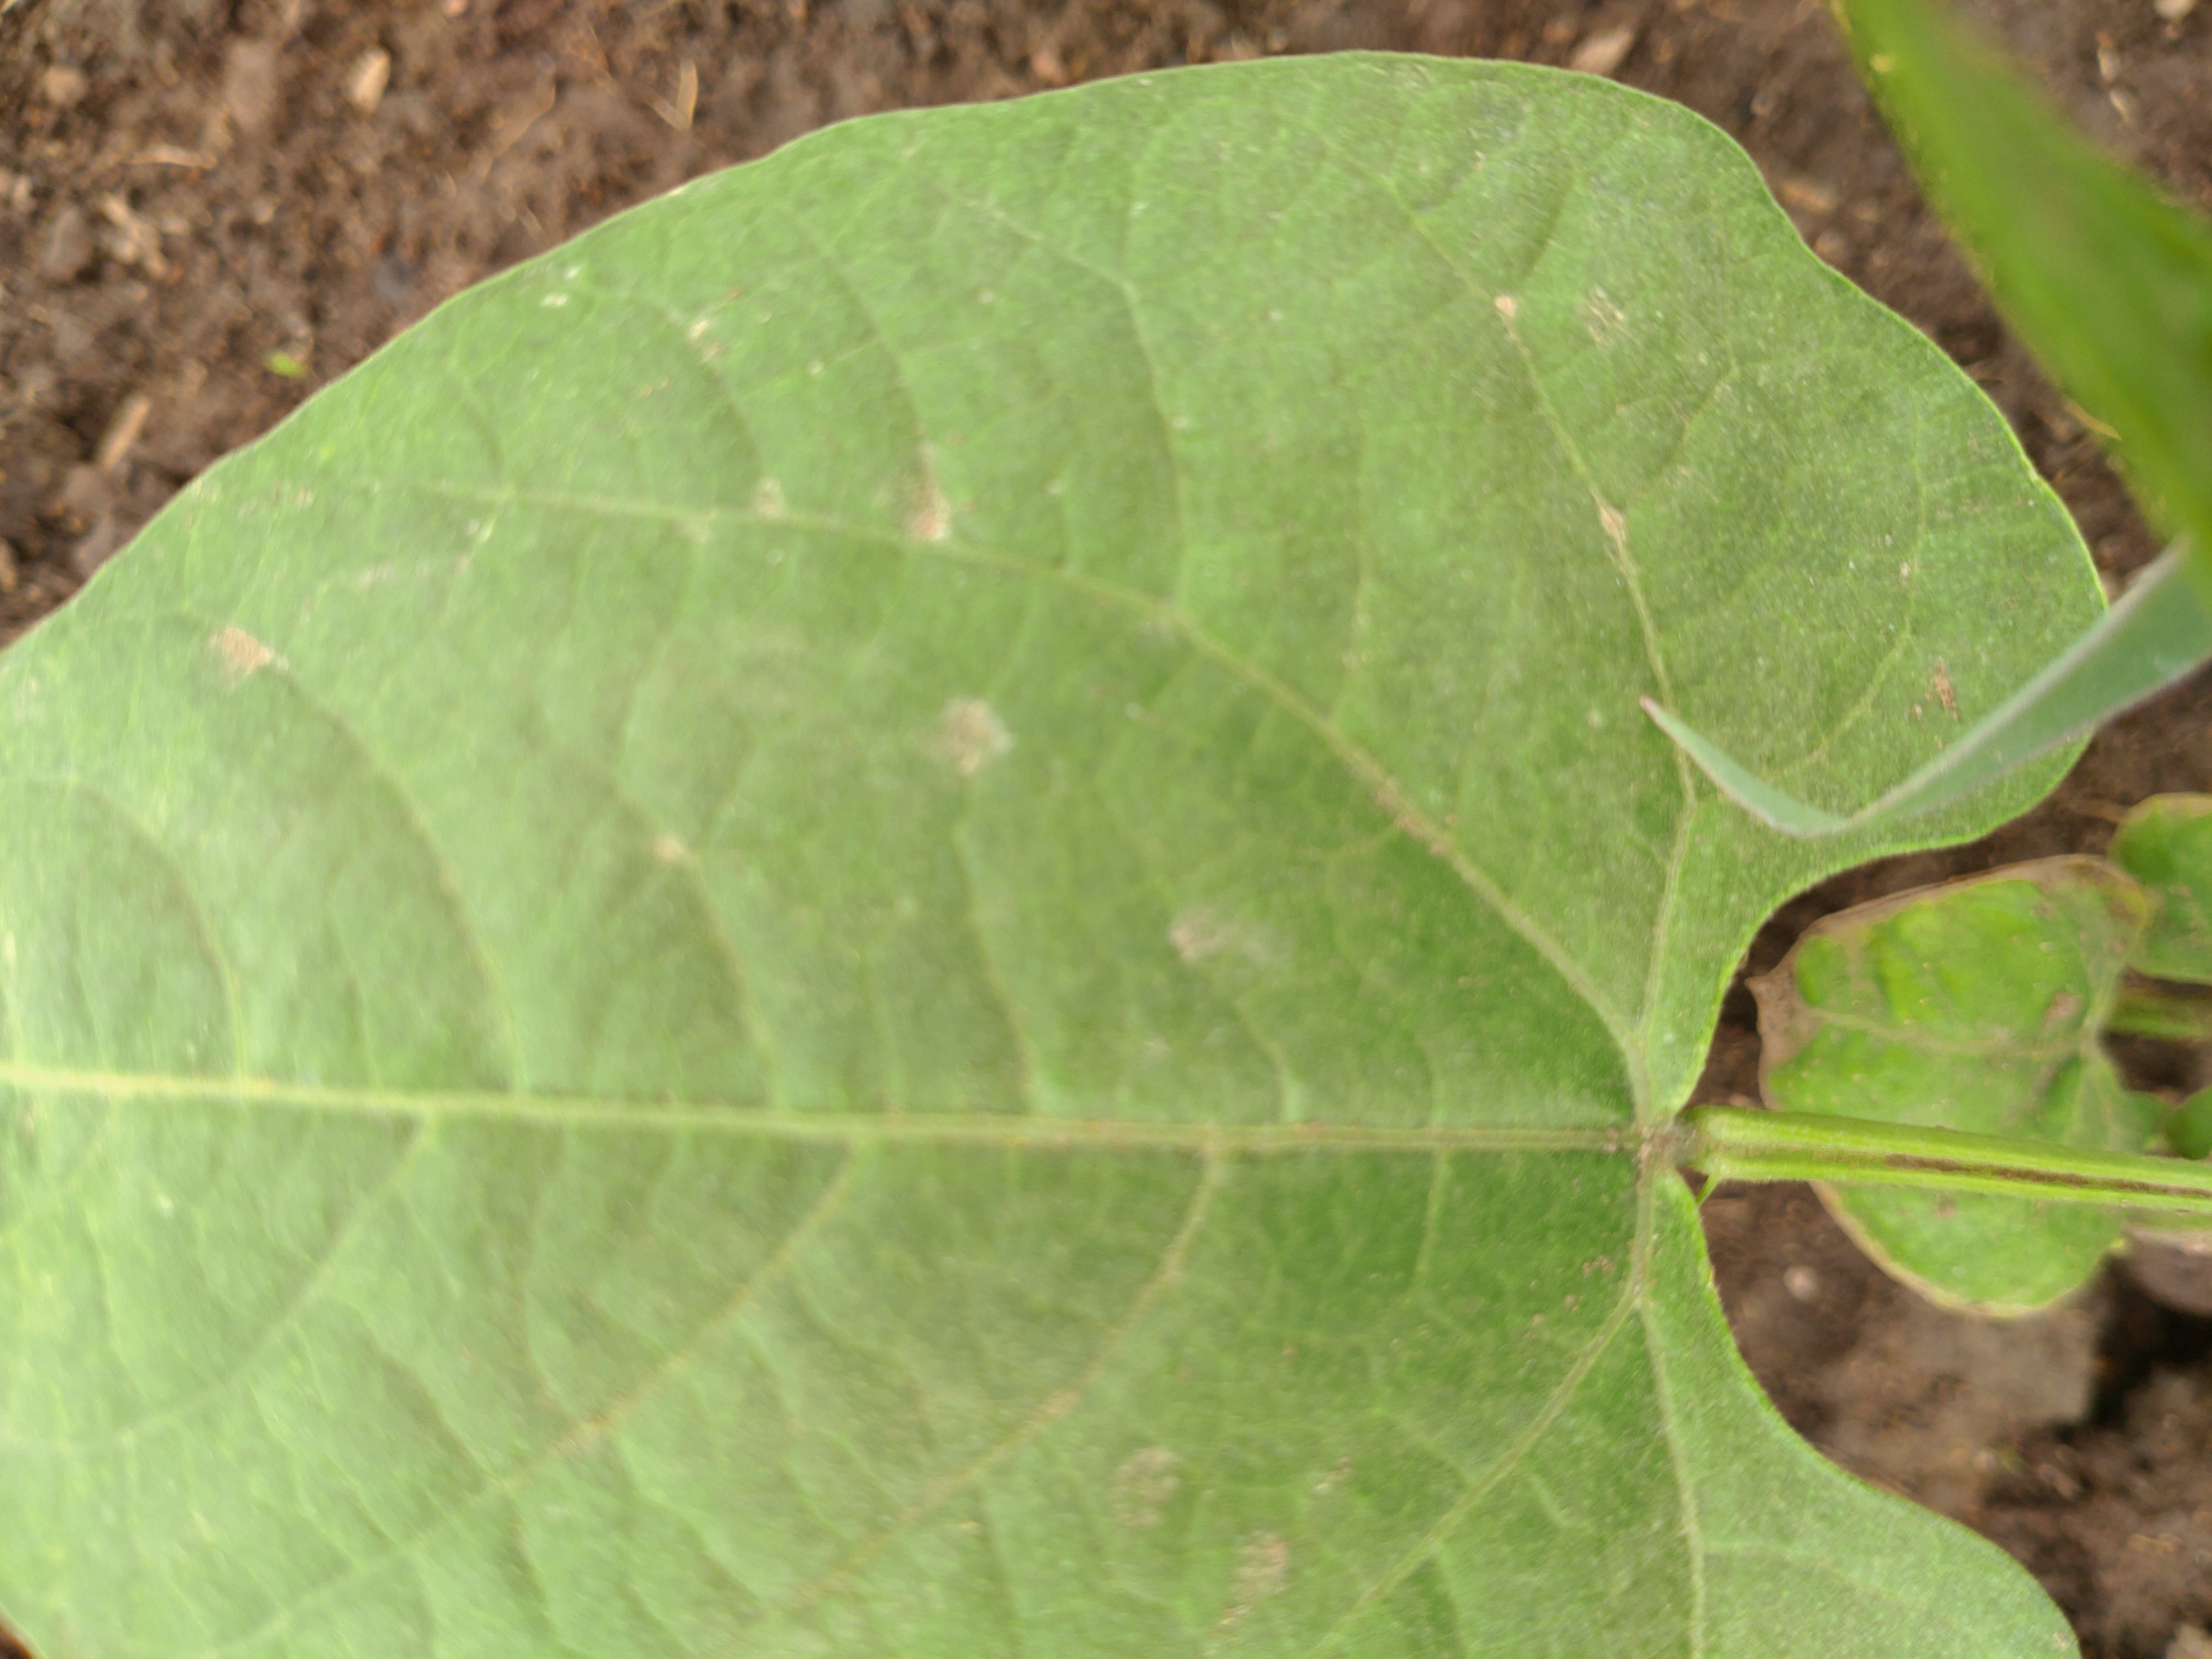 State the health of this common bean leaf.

healthy
